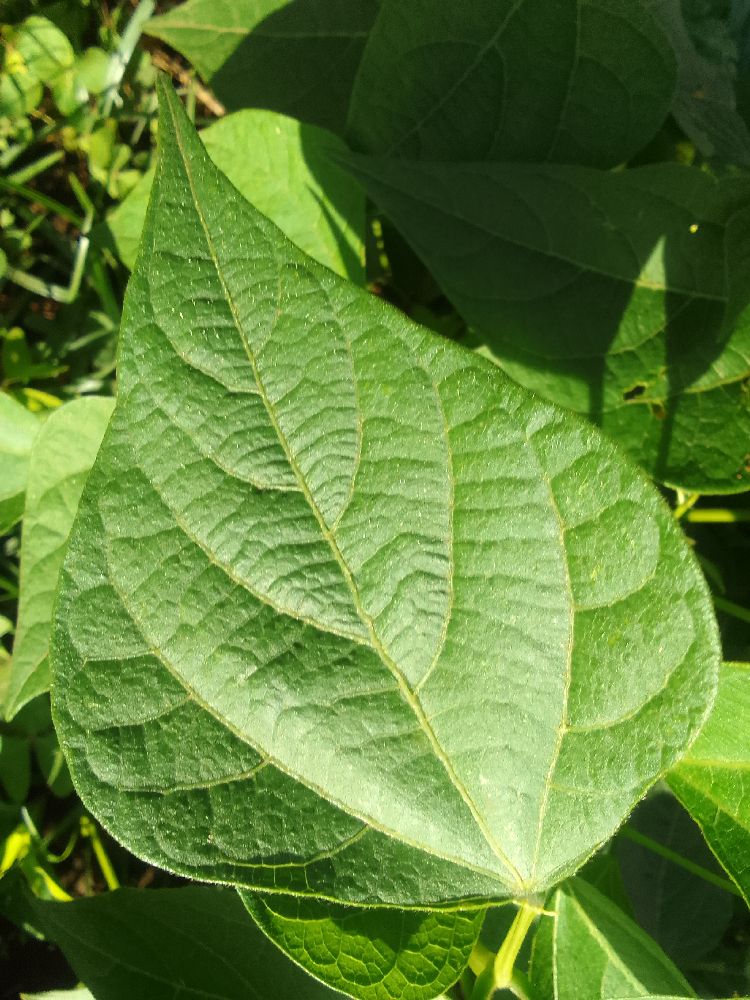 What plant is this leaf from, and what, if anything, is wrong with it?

common bean, healthy
